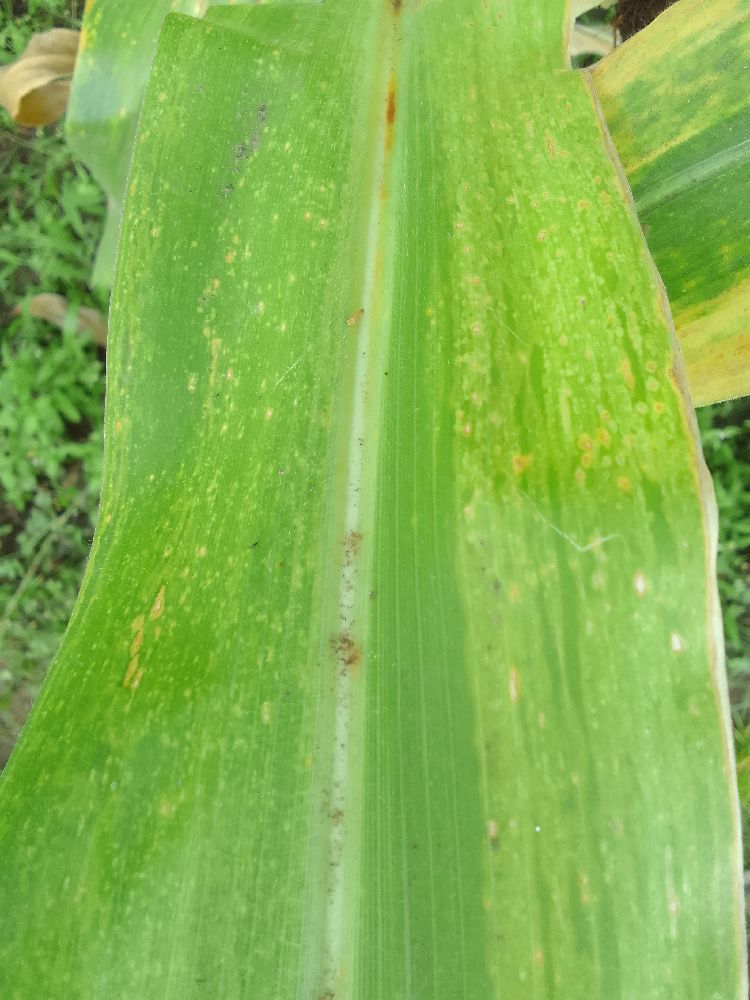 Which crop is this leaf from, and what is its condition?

maize, maize lethal necrosis
